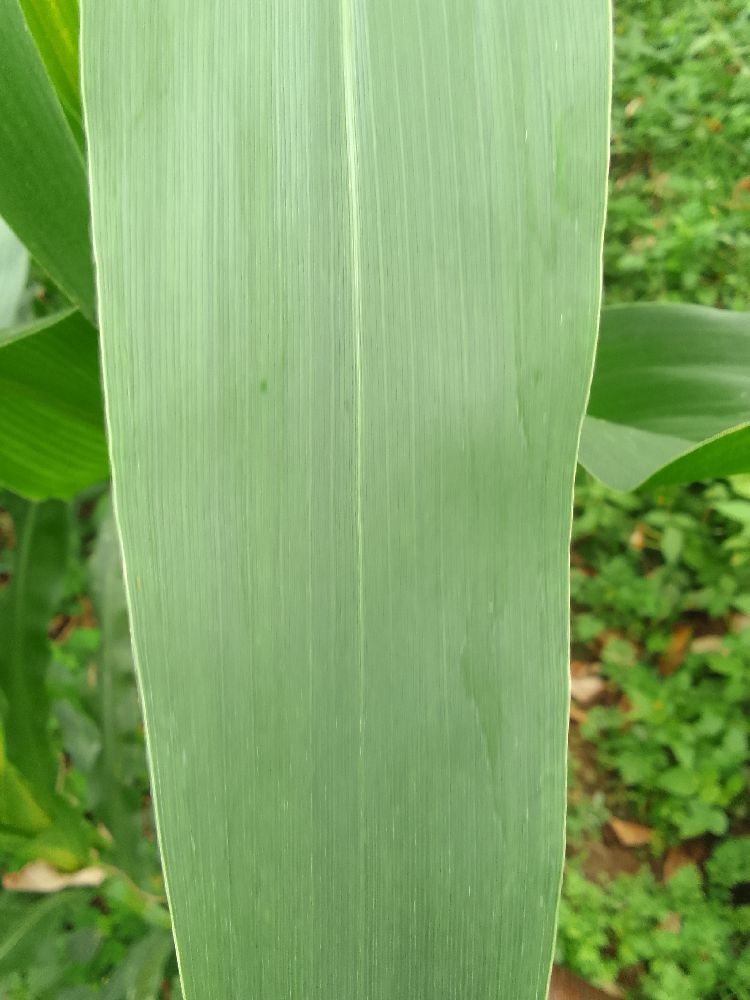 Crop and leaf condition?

maize, healthy
